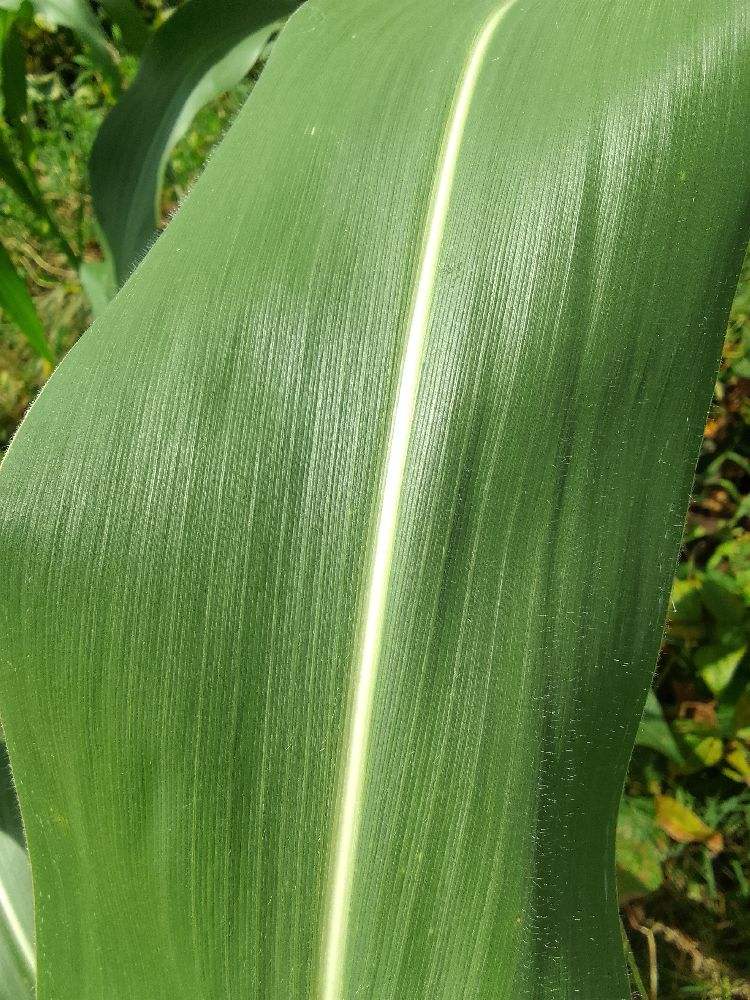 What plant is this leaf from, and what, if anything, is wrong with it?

maize, healthy
